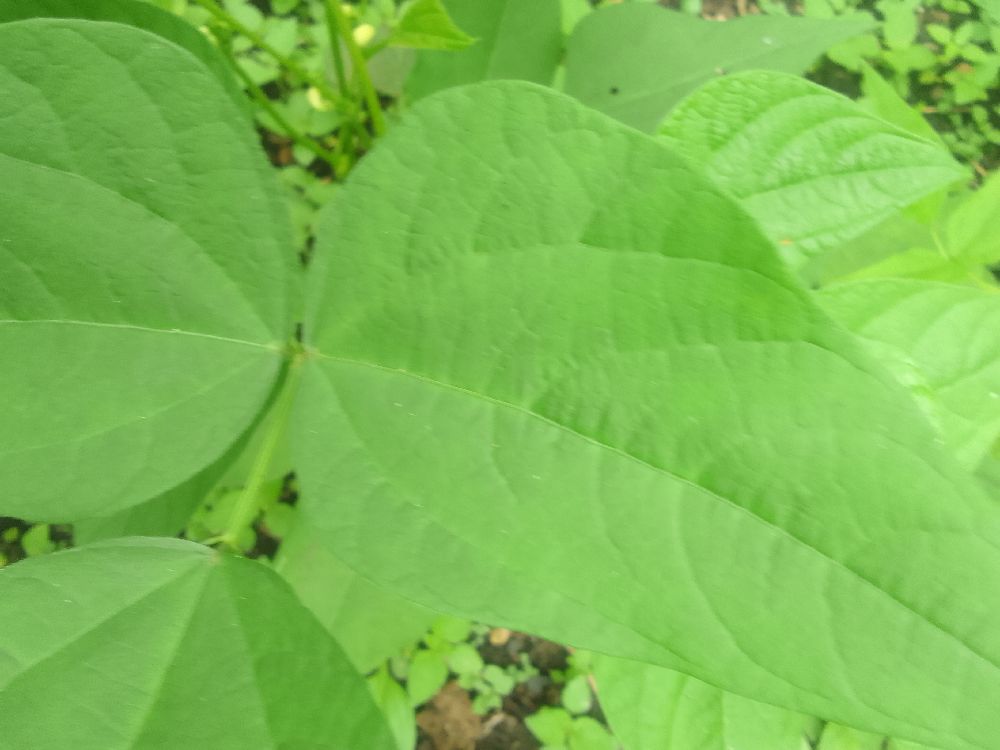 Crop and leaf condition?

common bean, healthy
